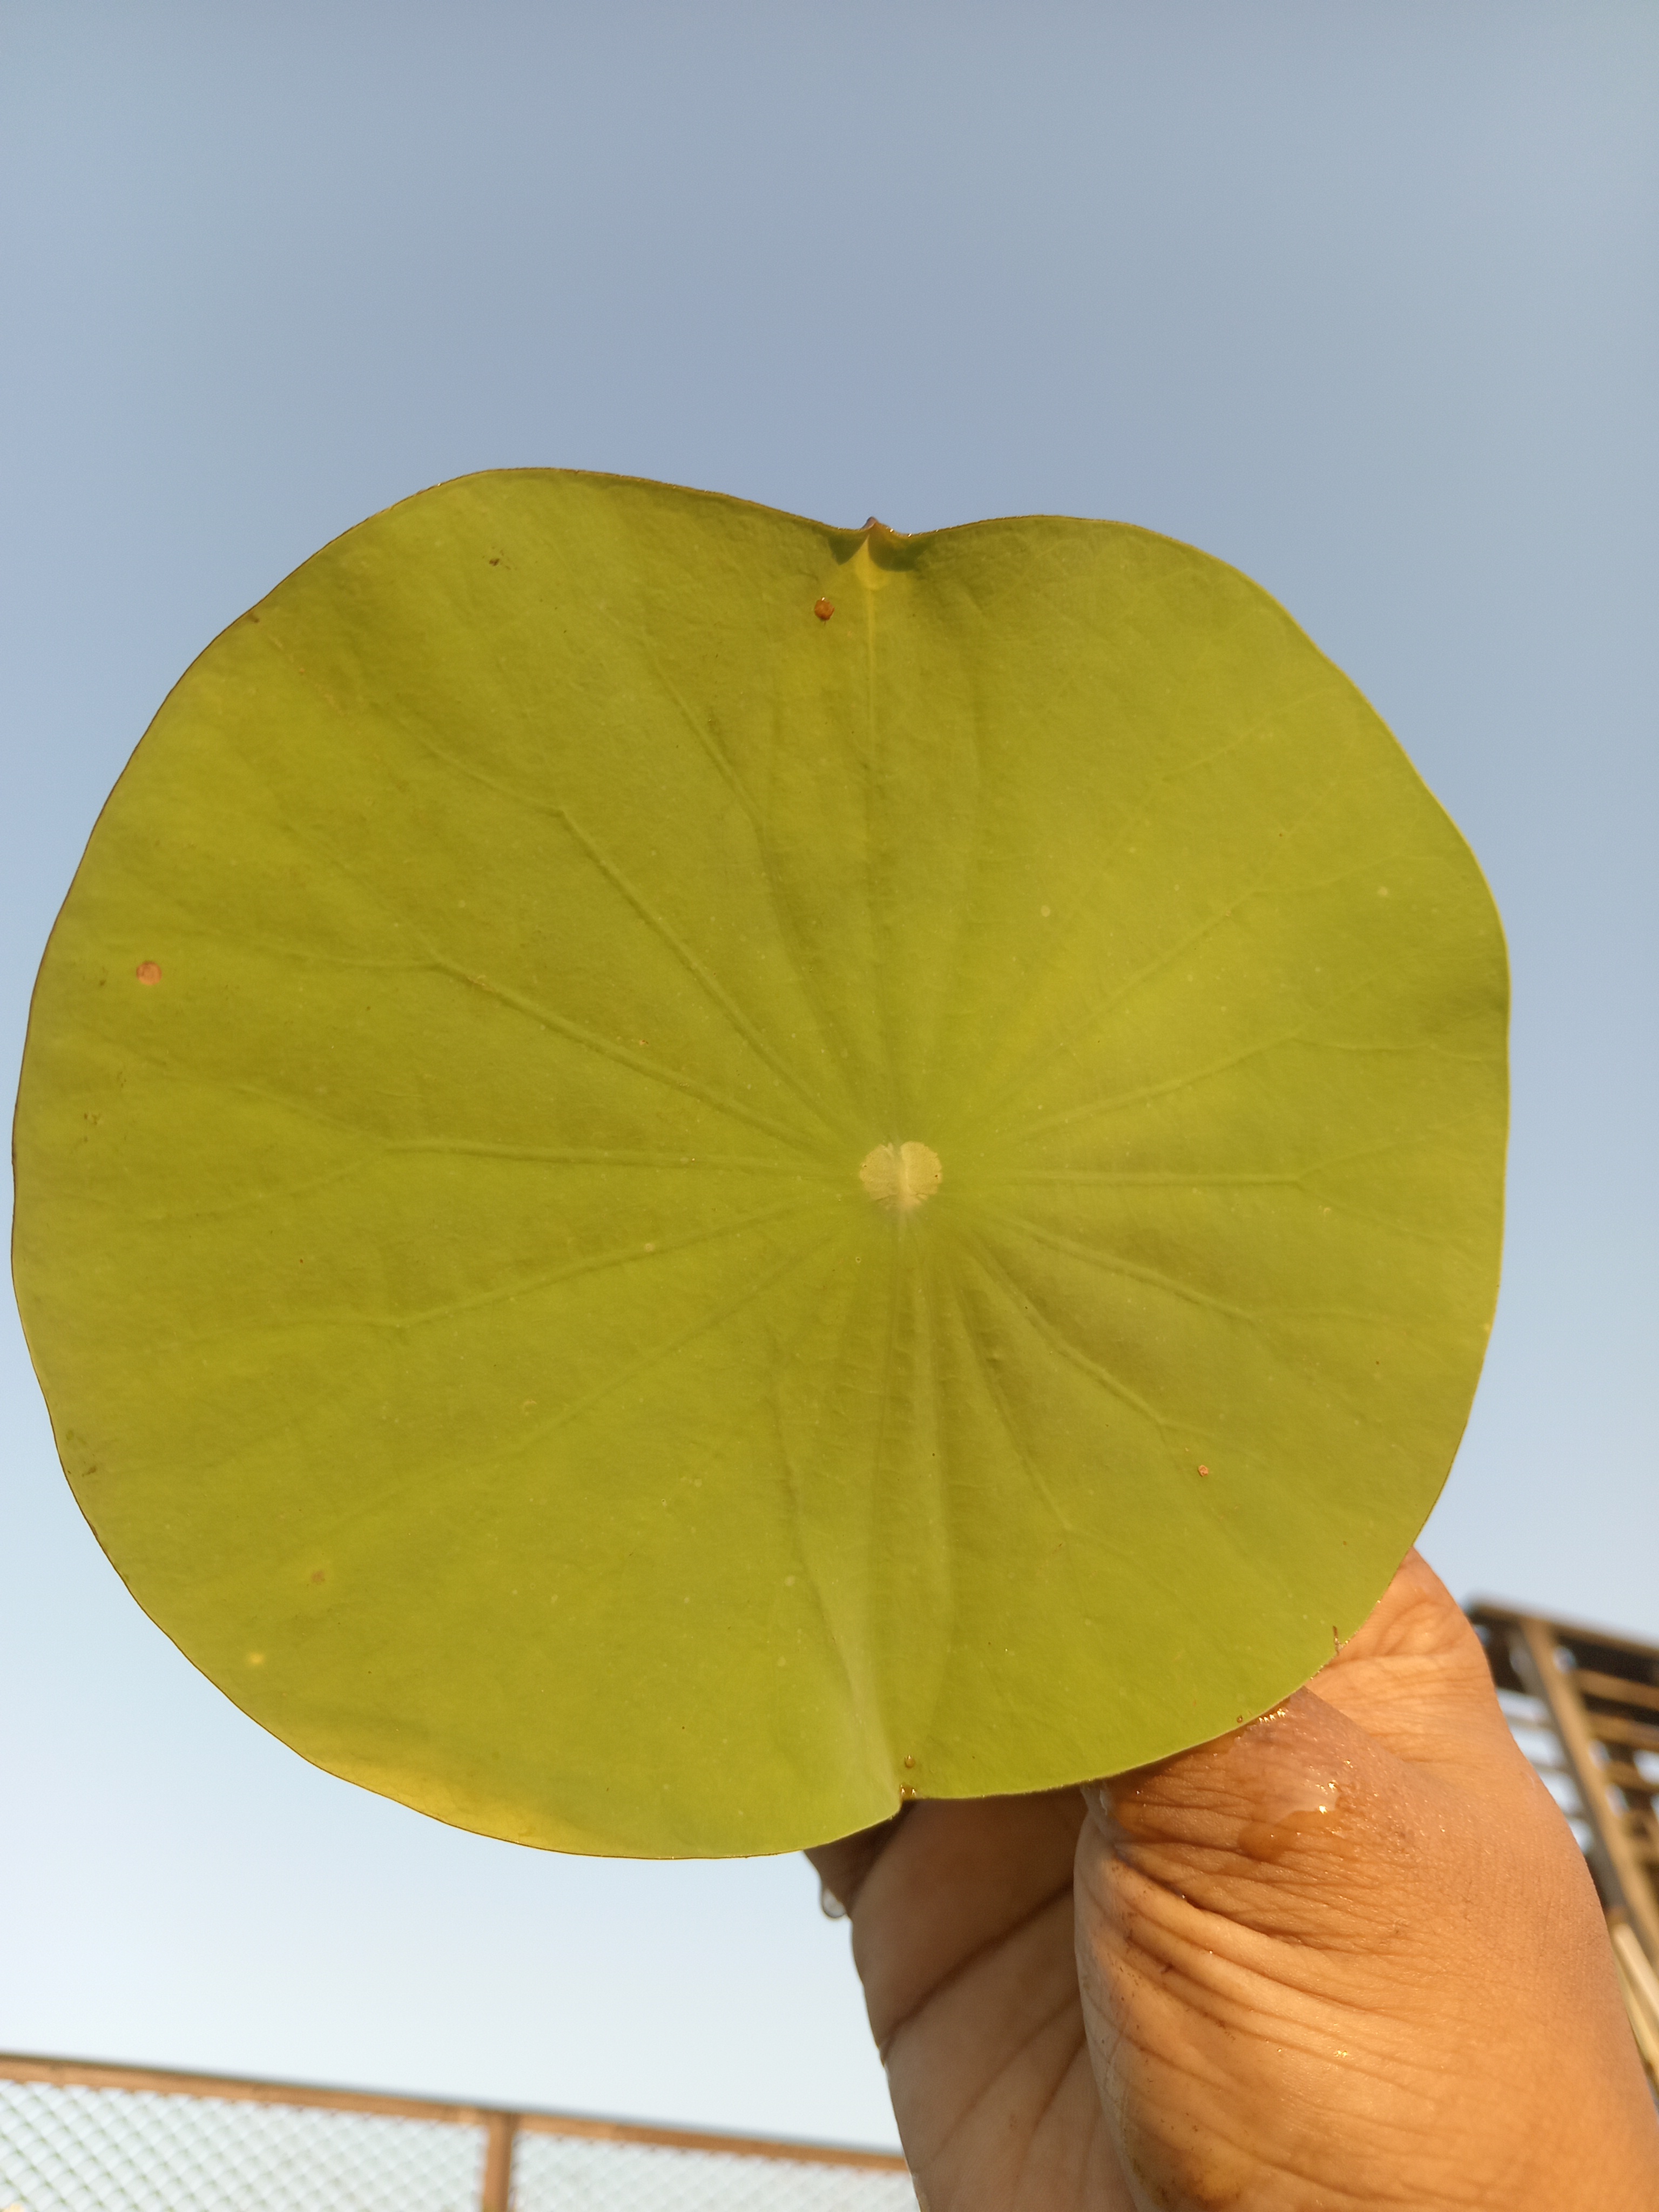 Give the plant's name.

lotus
